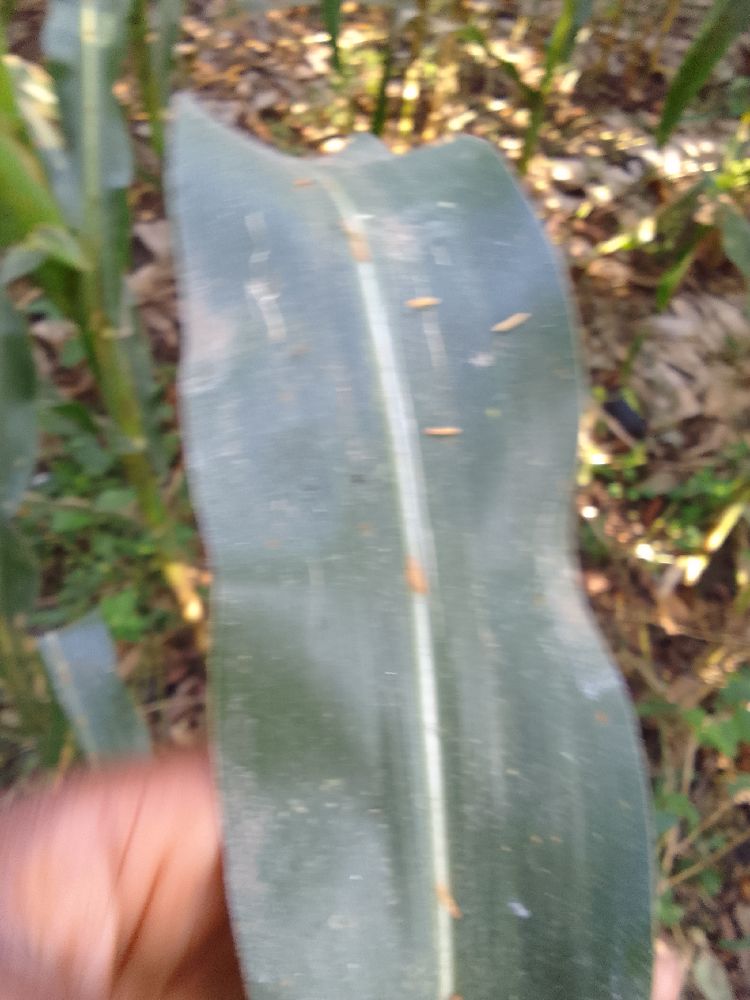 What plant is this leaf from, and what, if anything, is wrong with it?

maize, healthy
